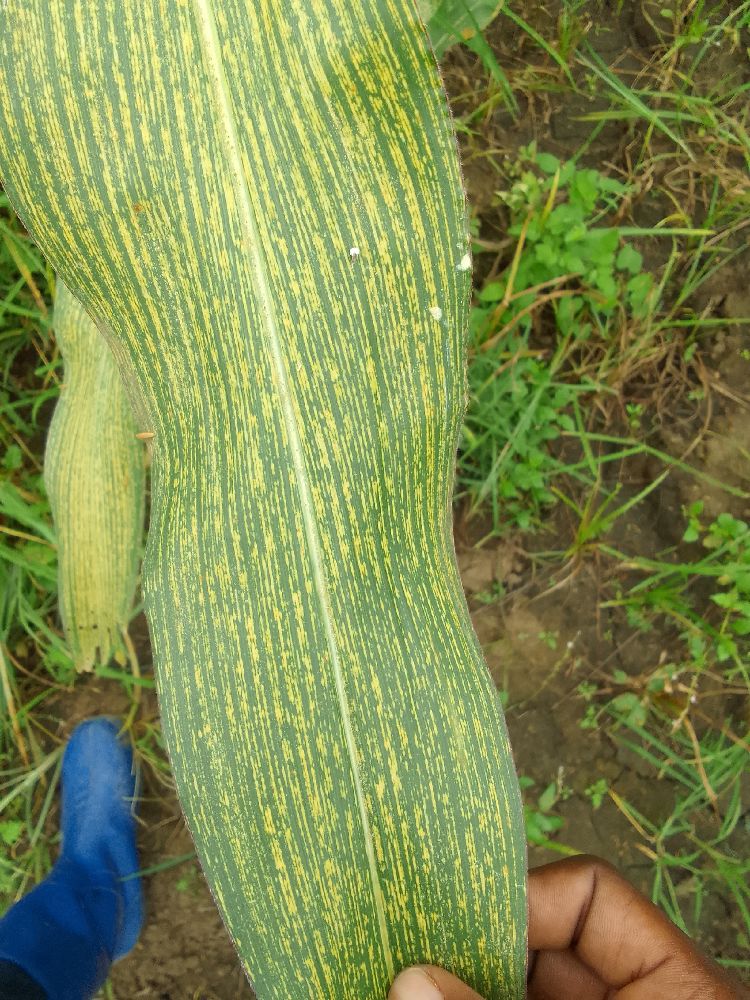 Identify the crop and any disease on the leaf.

maize, maize streak virus
